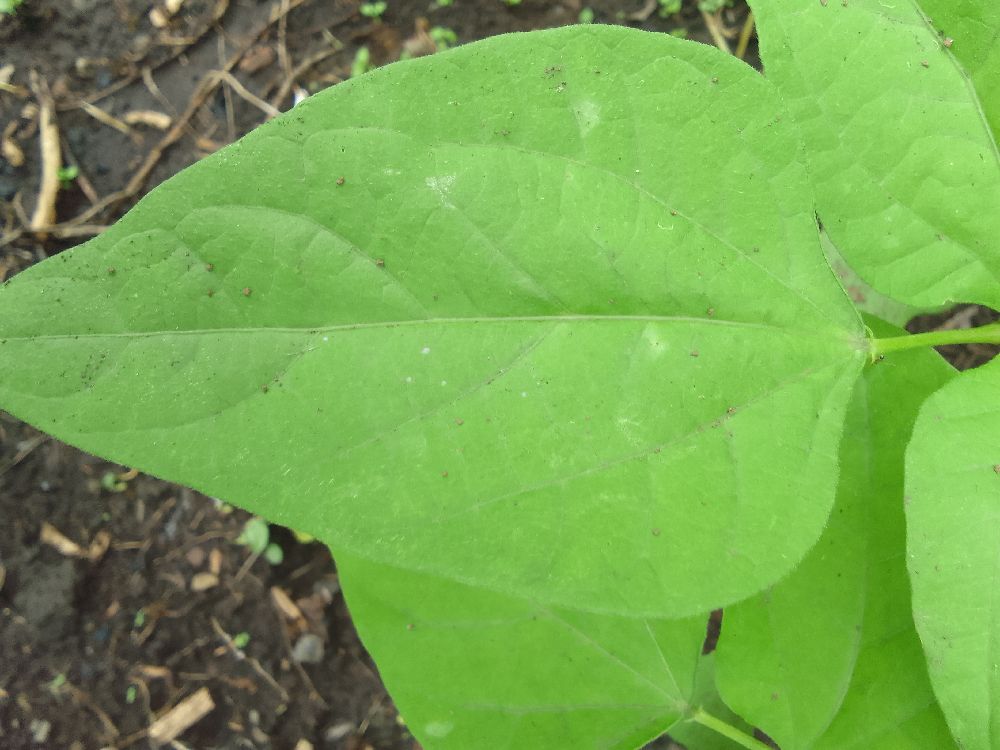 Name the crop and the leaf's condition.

common bean, healthy
